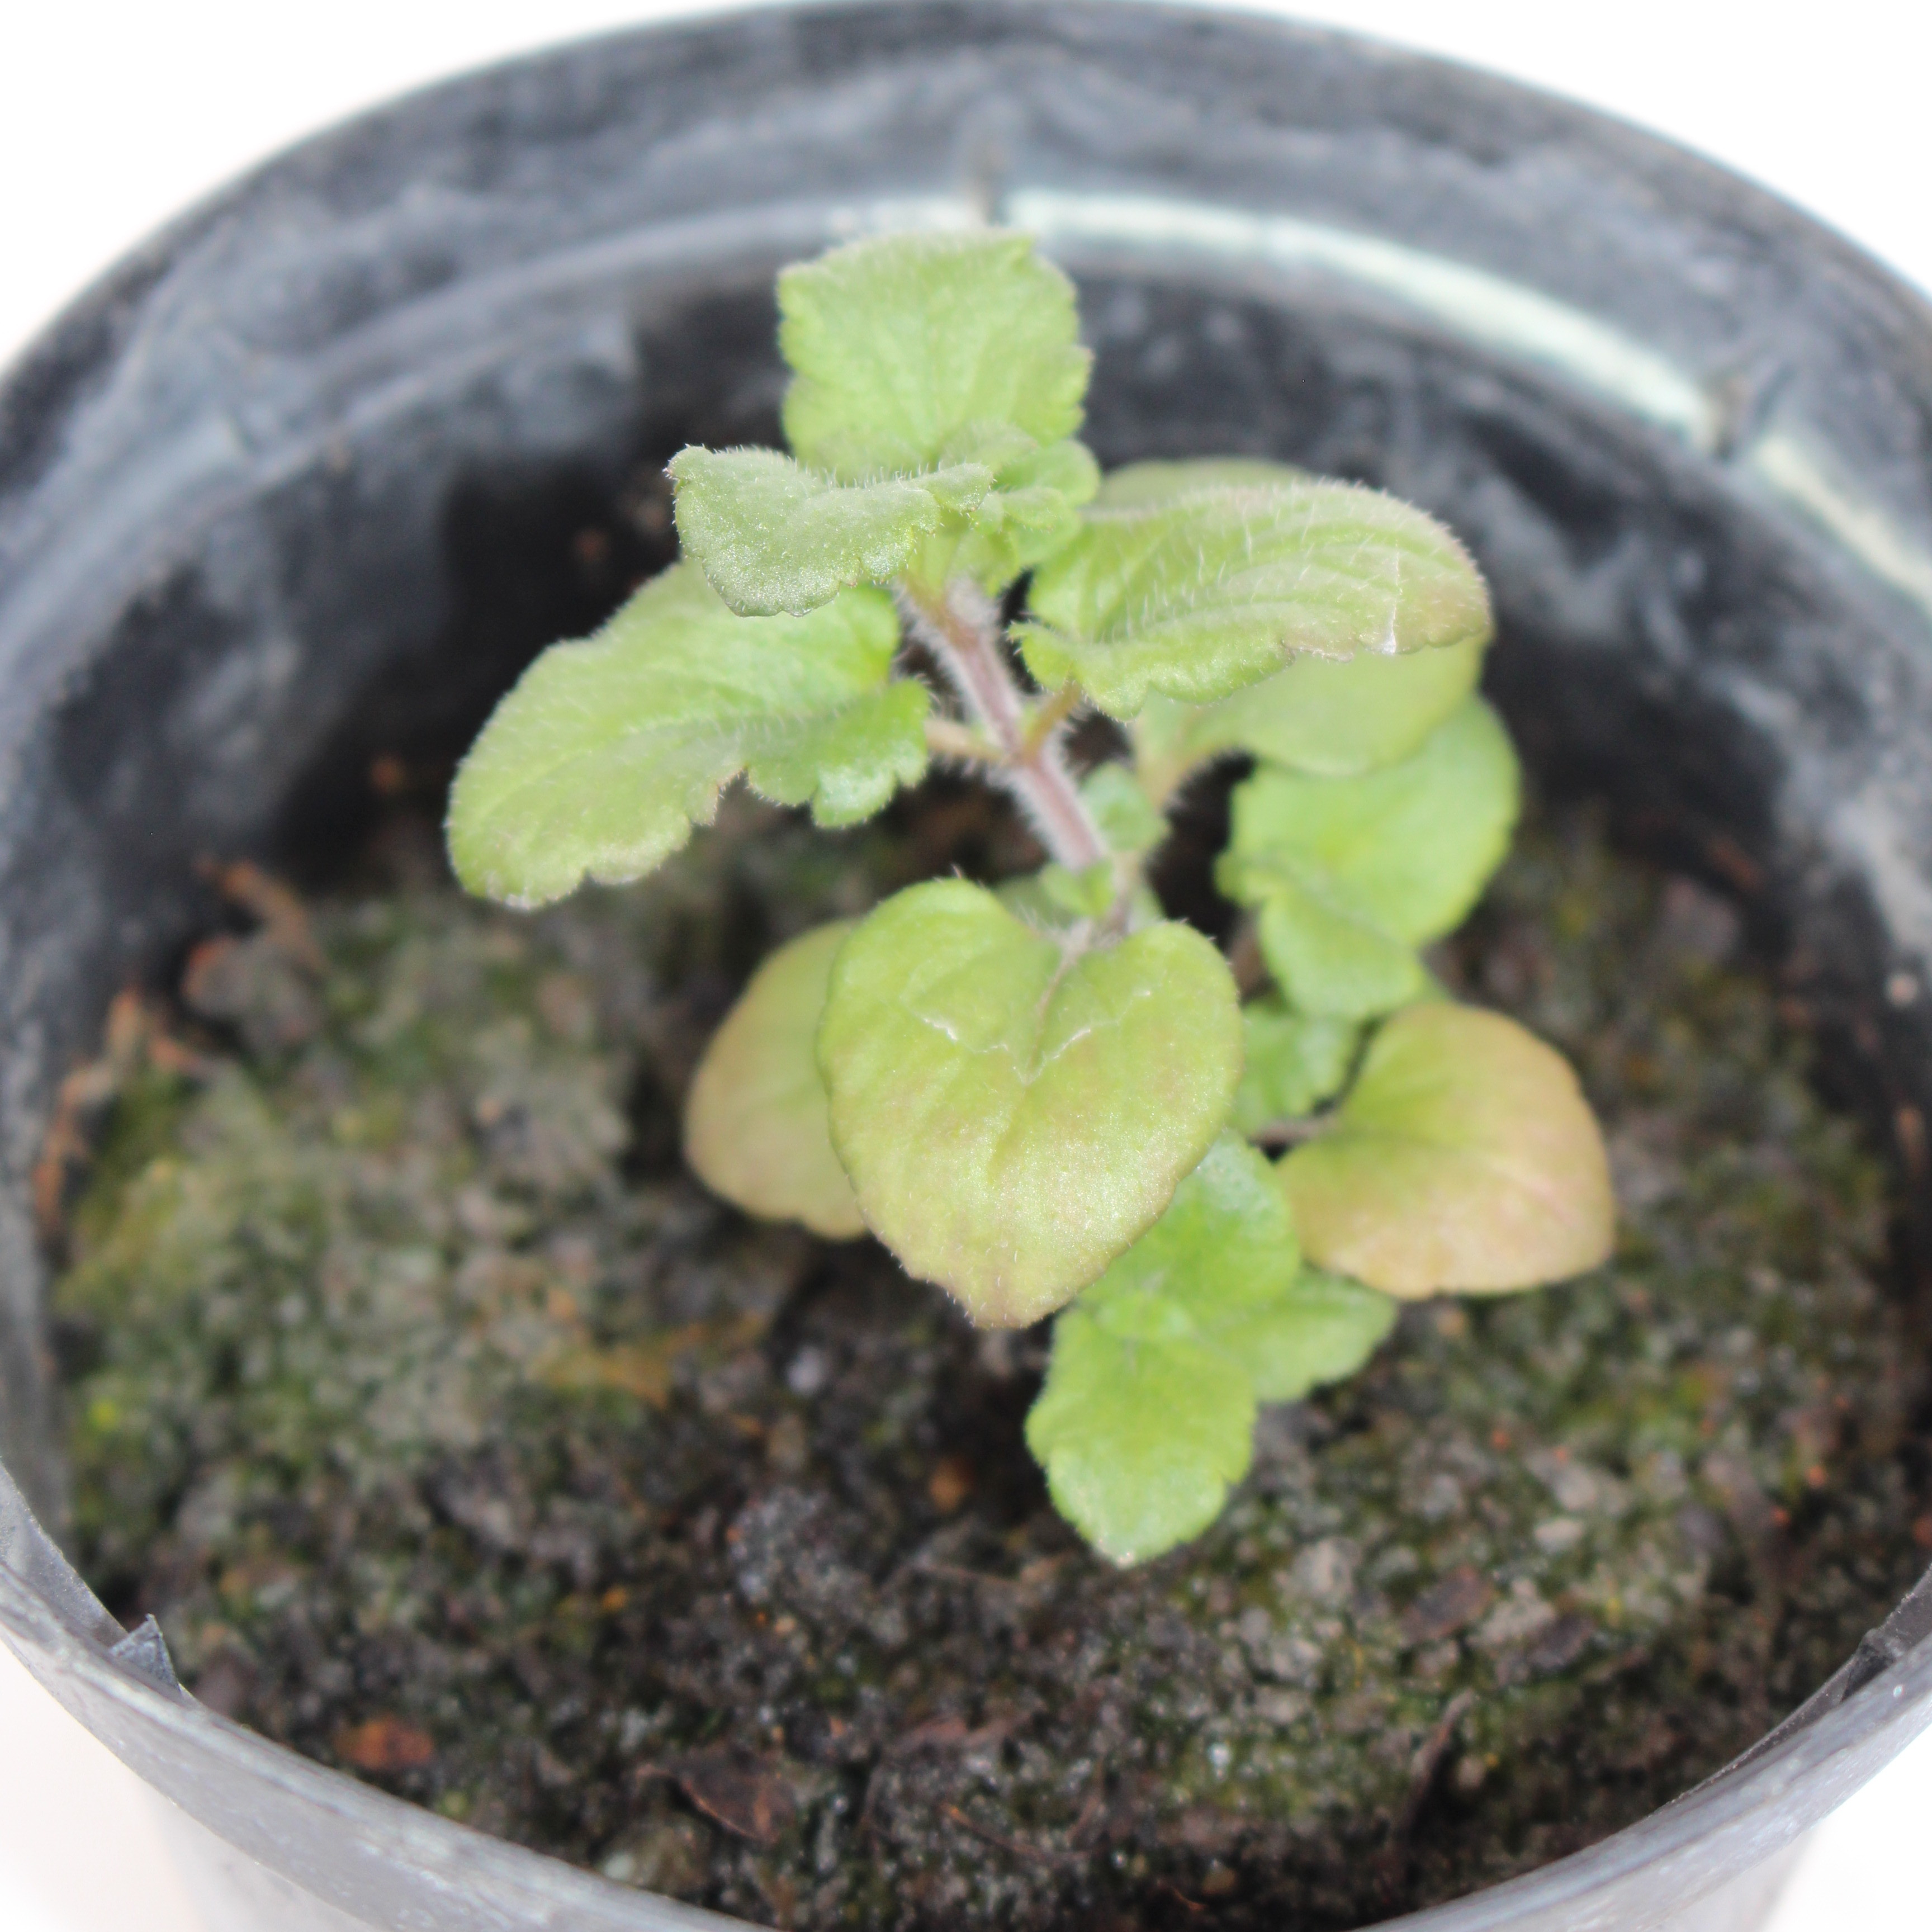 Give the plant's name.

Veronica persica
